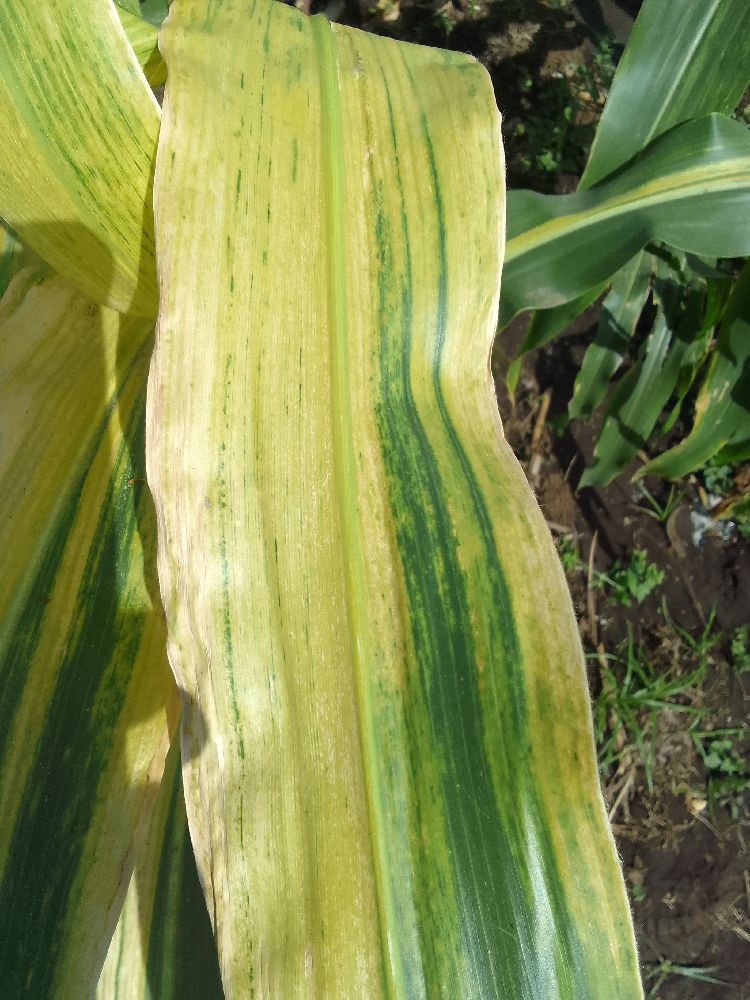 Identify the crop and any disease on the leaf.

maize, maize lethal necrosis
